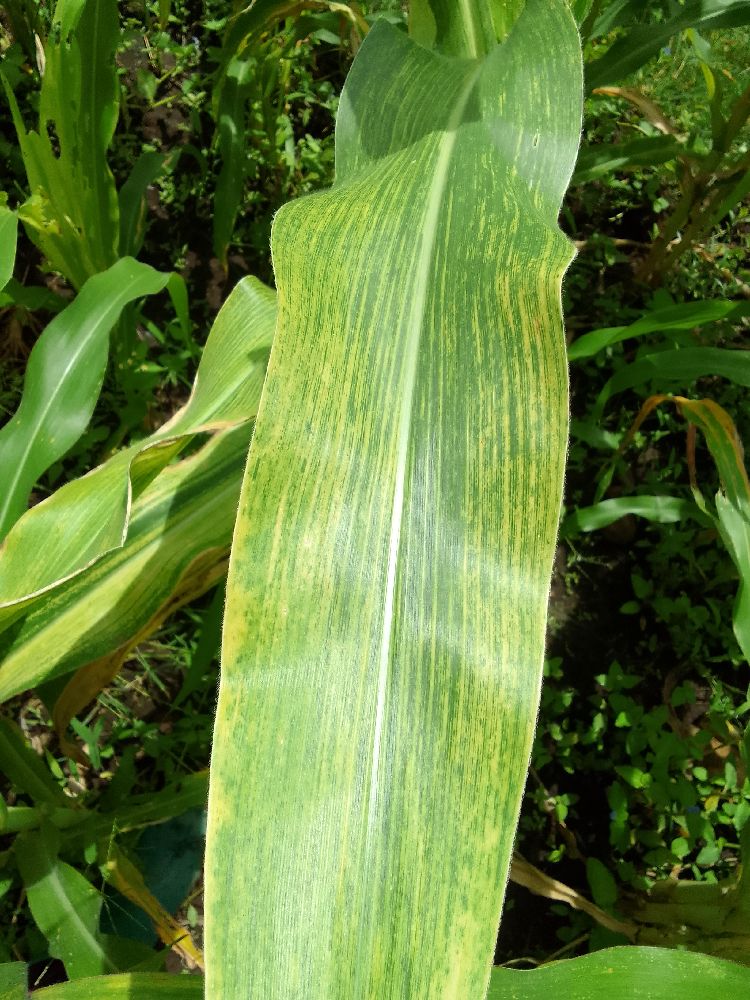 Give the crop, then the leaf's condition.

maize, maize lethal necrosis
